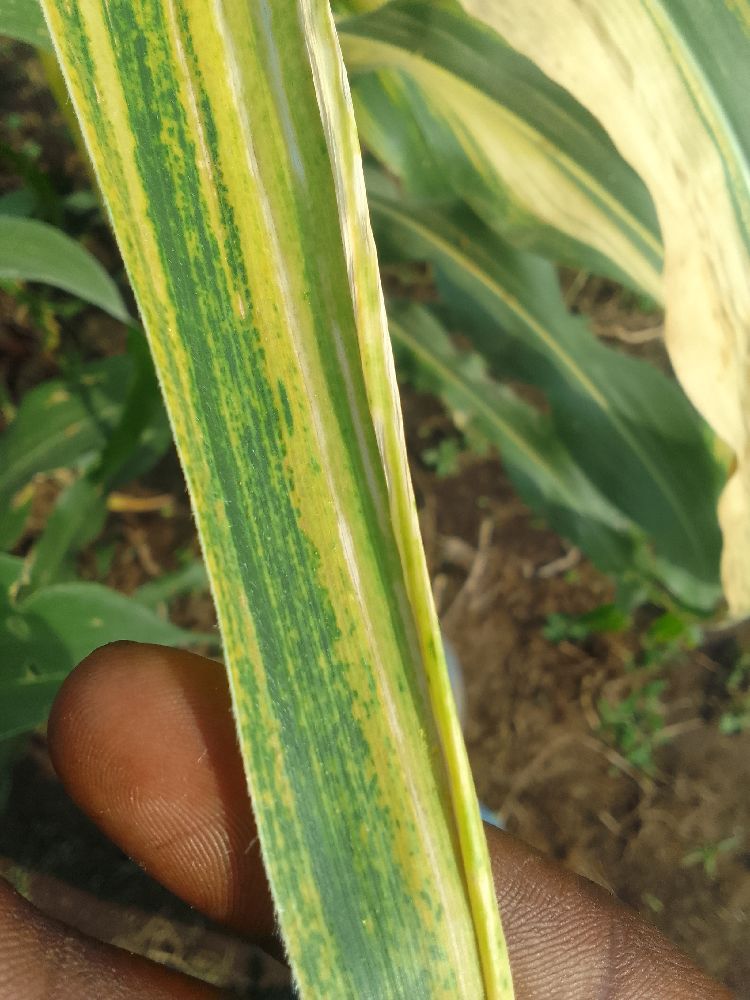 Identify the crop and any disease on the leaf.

maize, maize lethal necrosis
